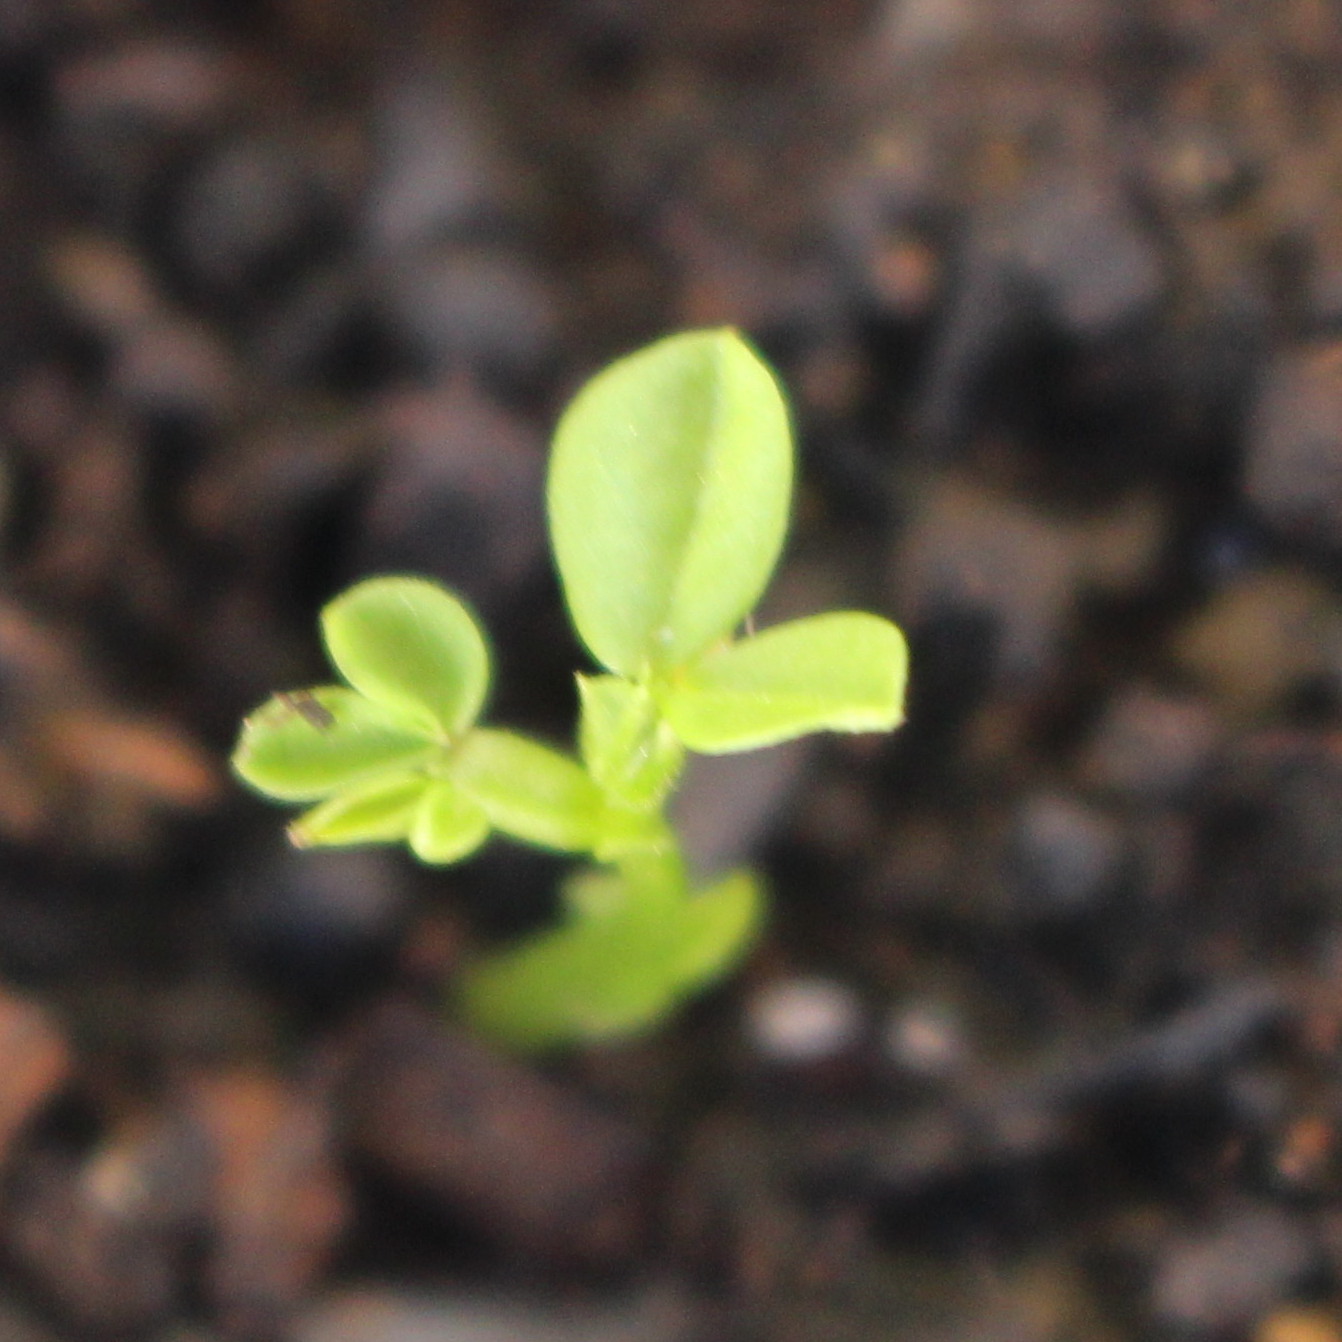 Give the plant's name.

Vicia sativa
